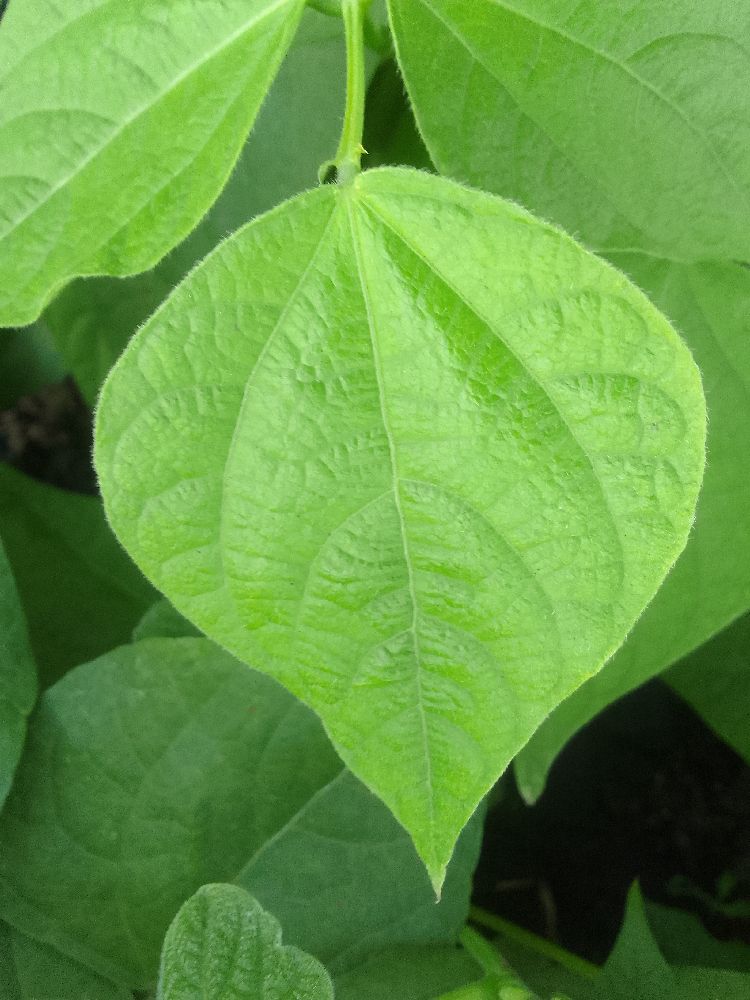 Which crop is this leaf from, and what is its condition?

common bean, healthy
